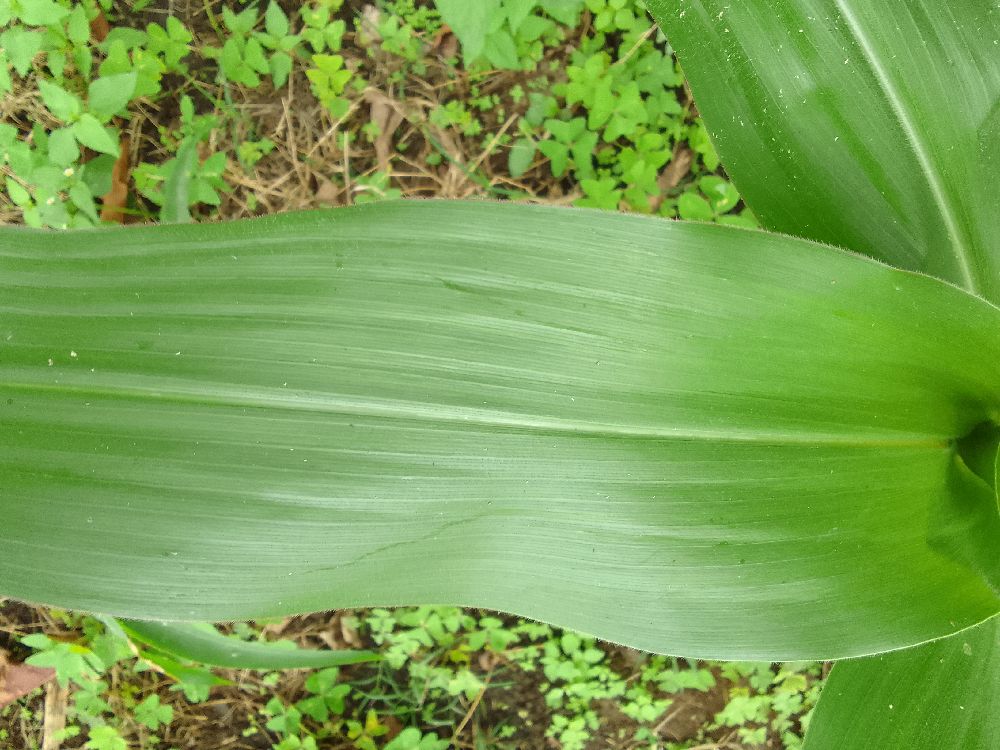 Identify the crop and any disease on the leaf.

maize, healthy
